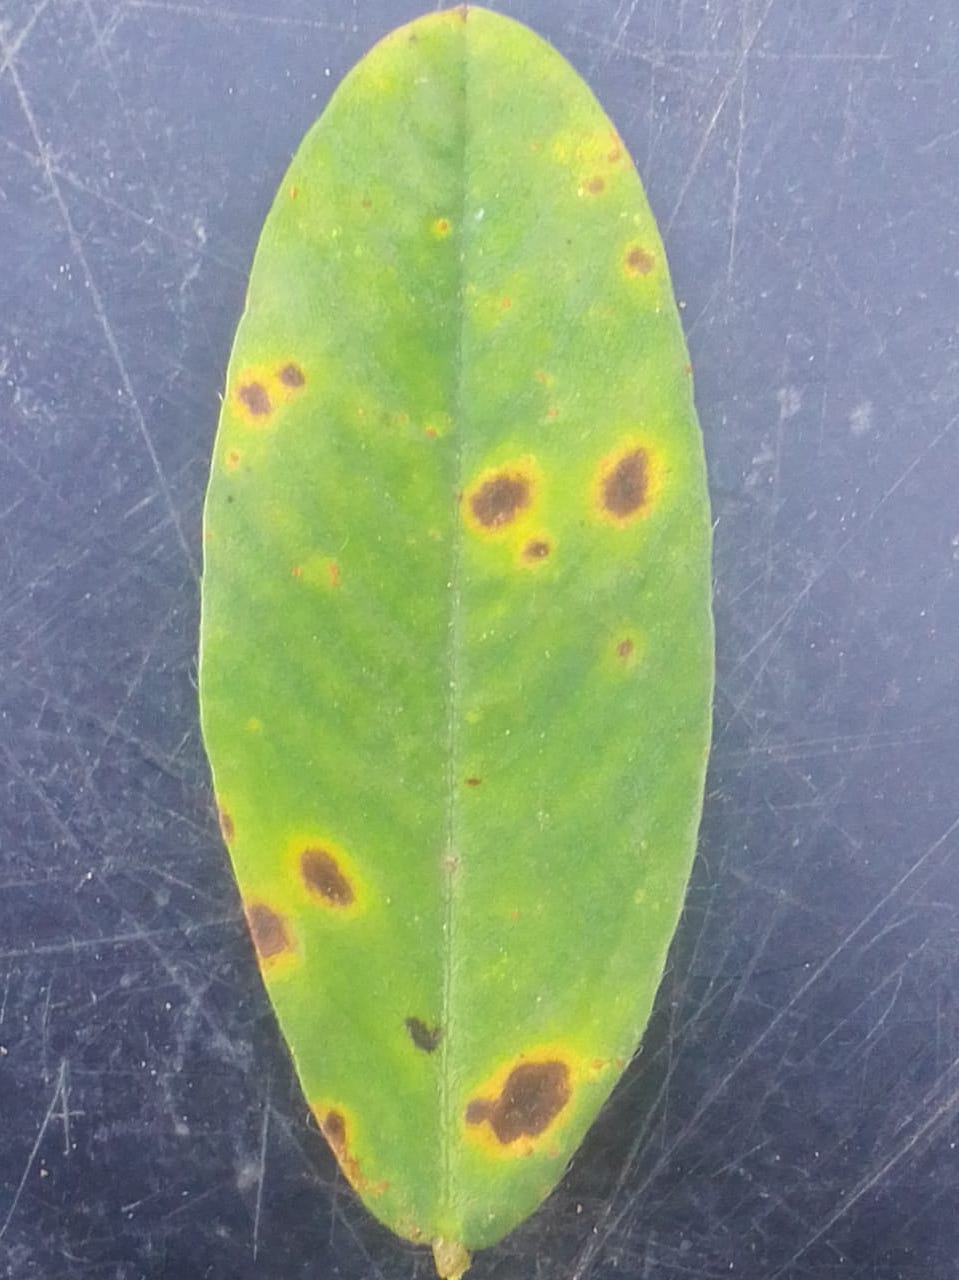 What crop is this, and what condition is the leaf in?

peanut, passalora arachidicola
